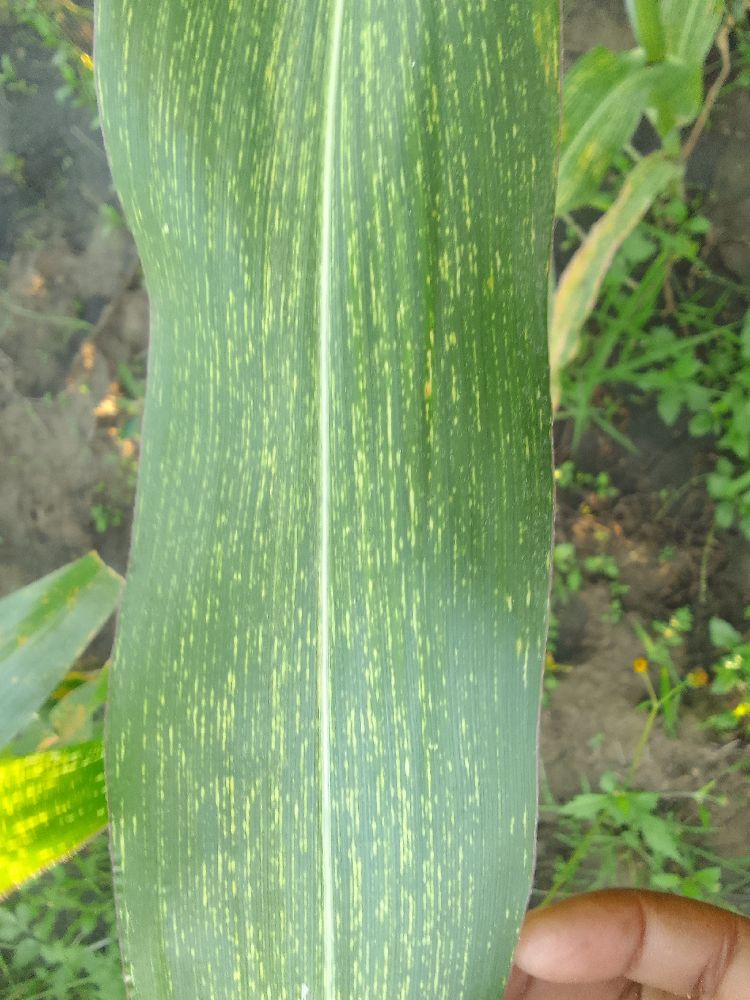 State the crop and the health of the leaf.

maize, maize streak virus
